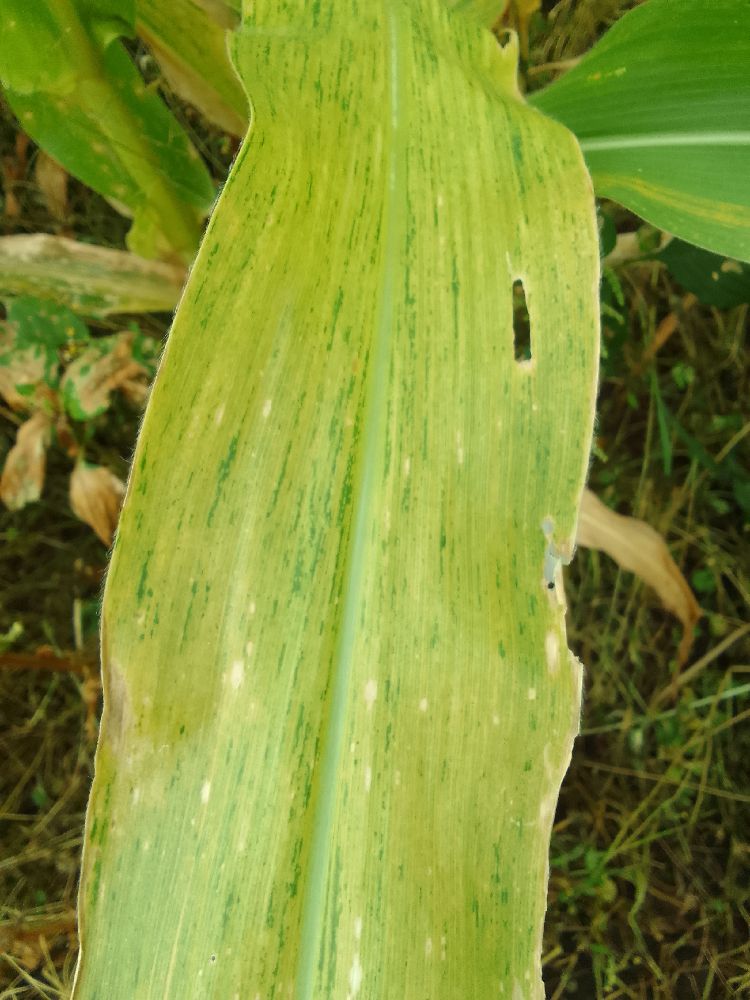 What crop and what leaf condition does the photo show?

maize, maize lethal necrosis
